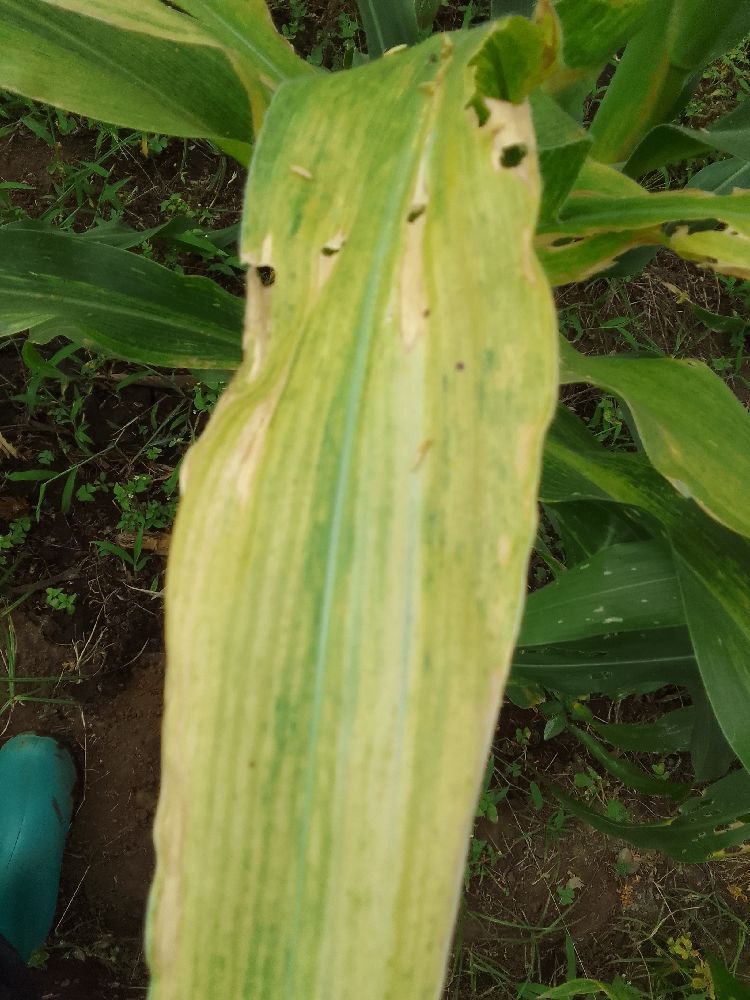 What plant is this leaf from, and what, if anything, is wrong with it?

maize, maize lethal necrosis
